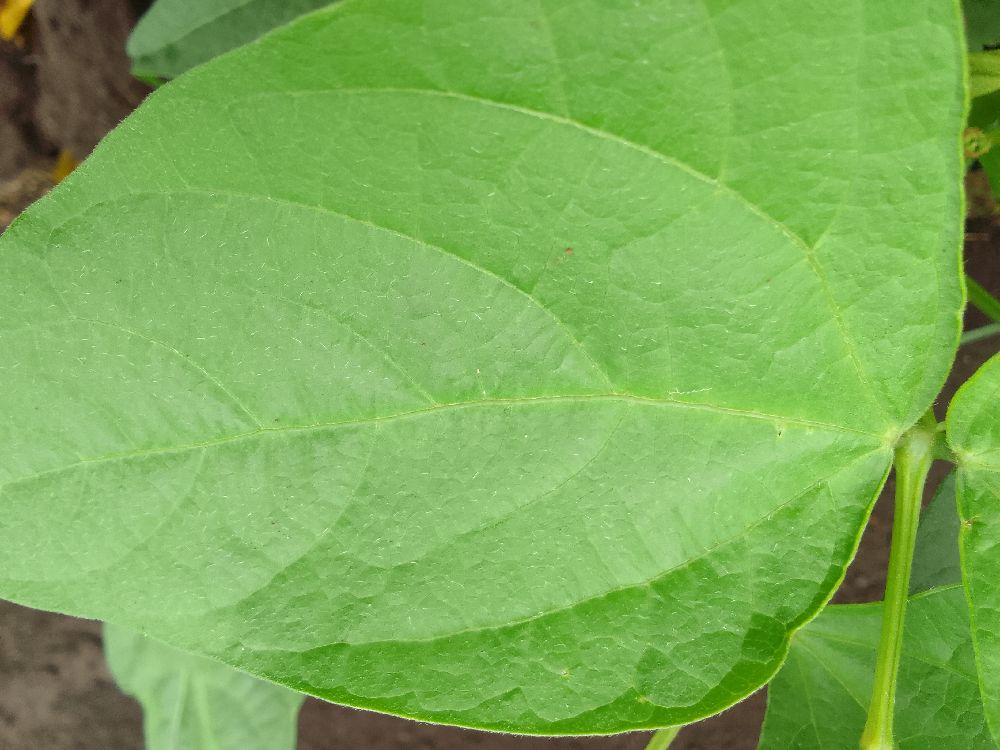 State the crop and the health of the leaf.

common bean, healthy
